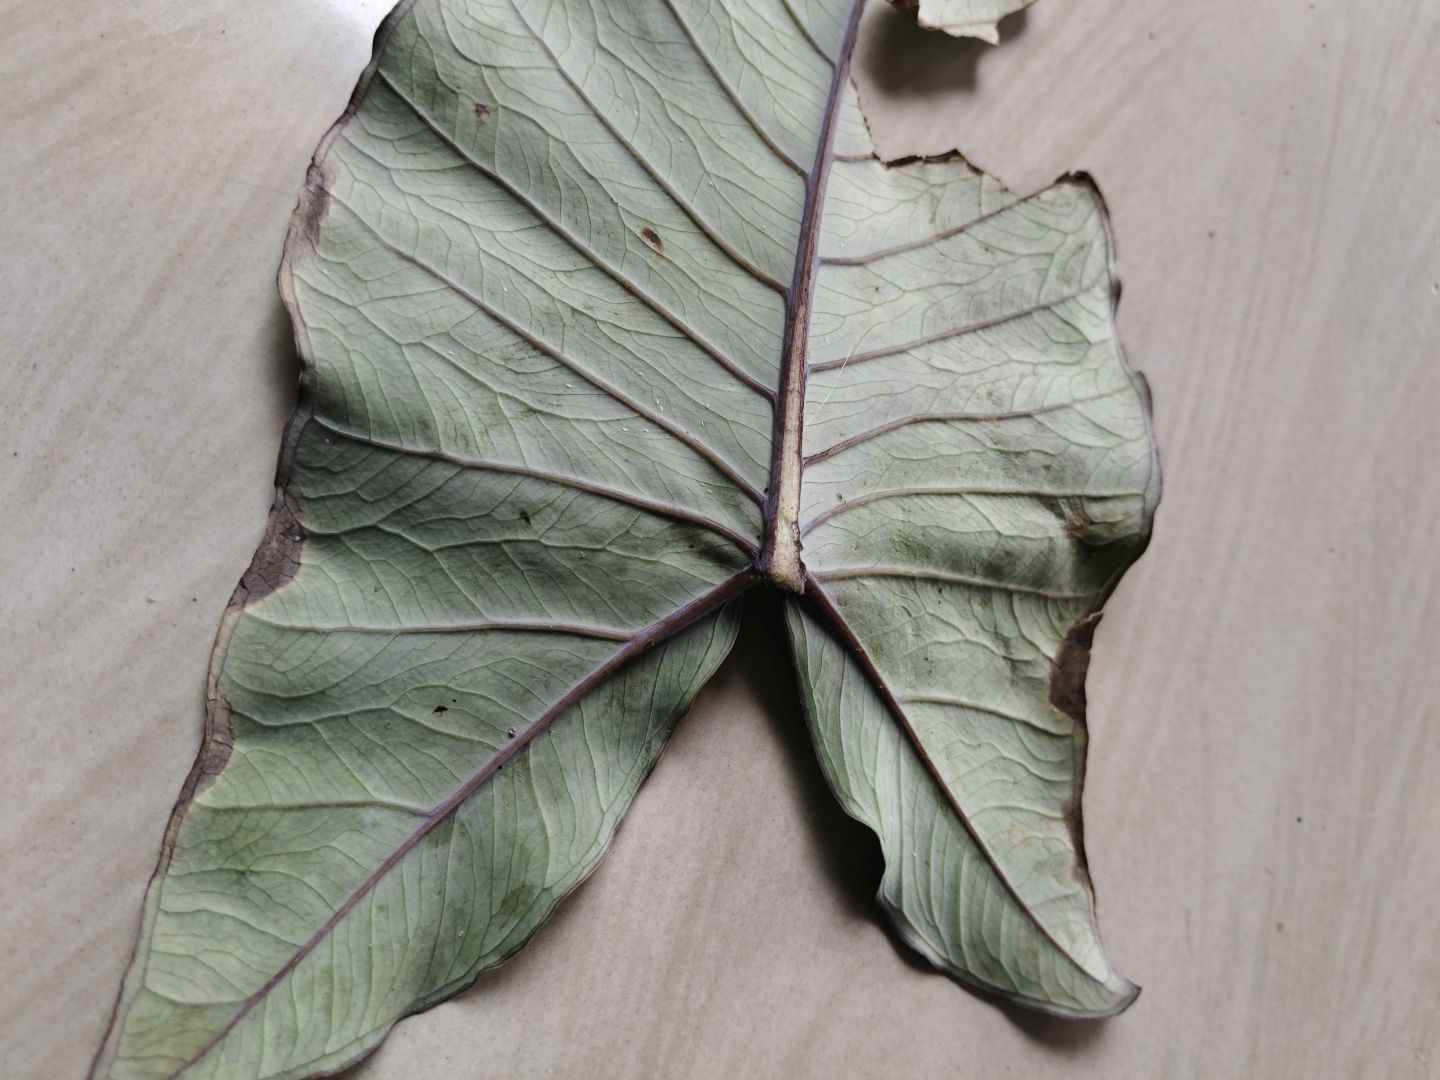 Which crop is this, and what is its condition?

taro, leaf blight
